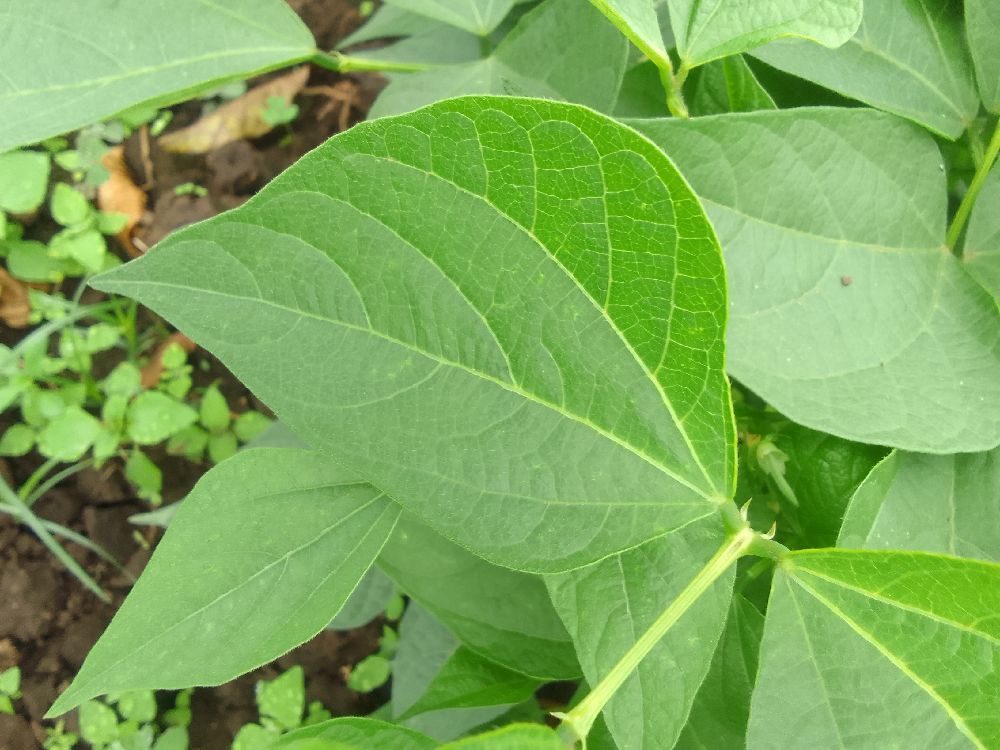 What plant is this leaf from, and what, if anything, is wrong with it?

common bean, healthy
